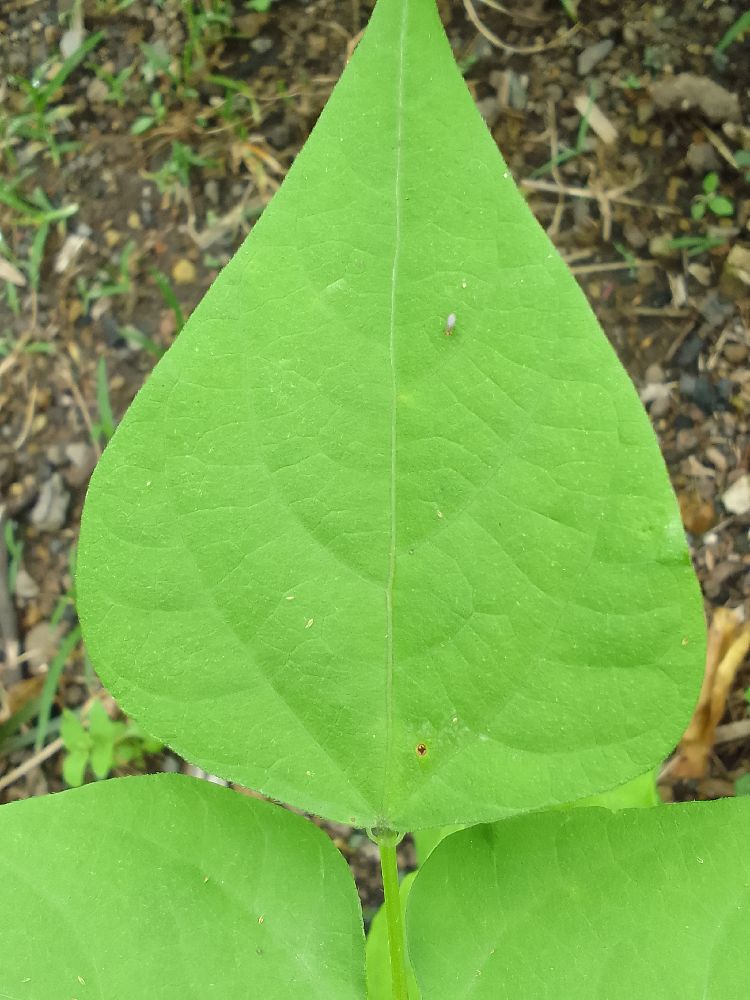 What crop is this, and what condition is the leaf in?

common bean, healthy
